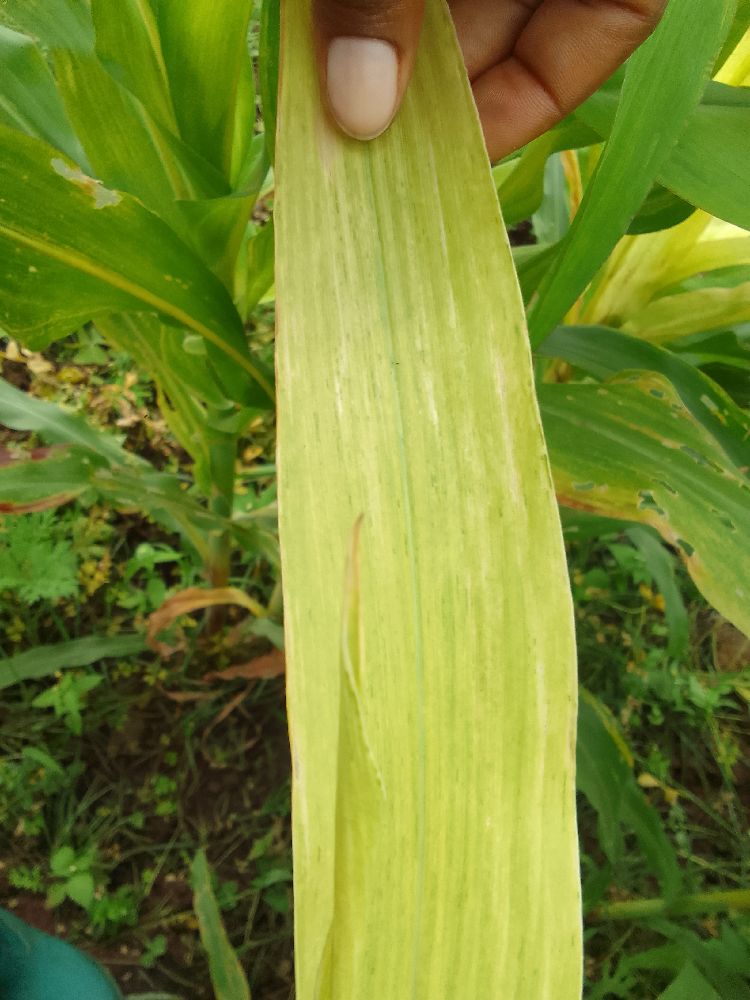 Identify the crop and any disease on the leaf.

maize, maize lethal necrosis
